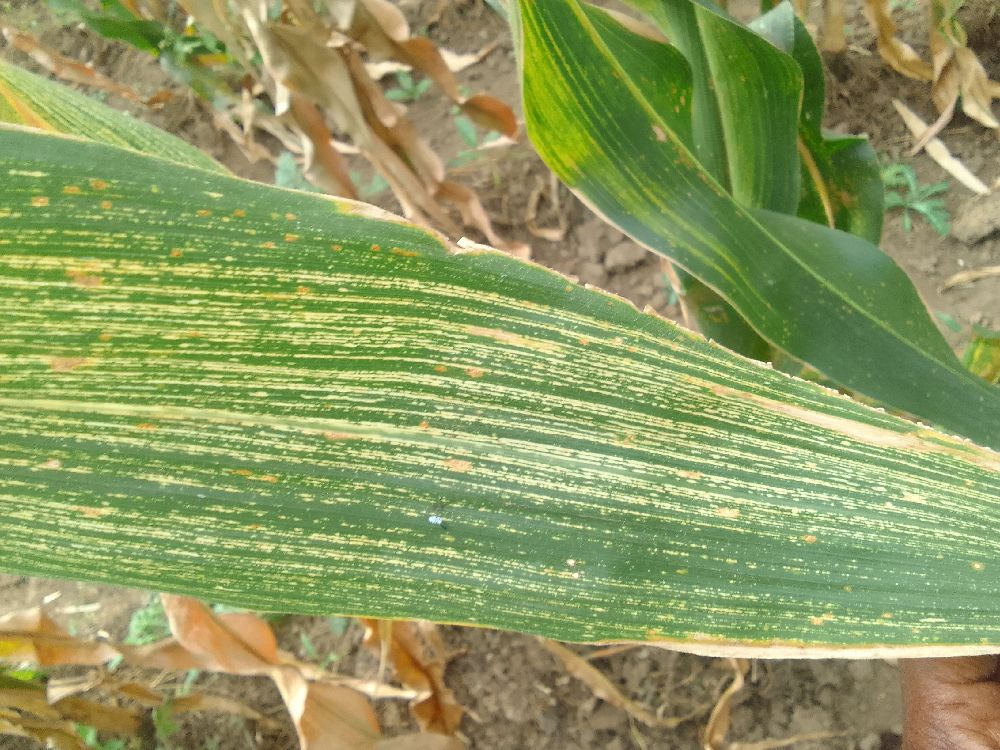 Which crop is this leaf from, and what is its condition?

maize, maize streak virus
